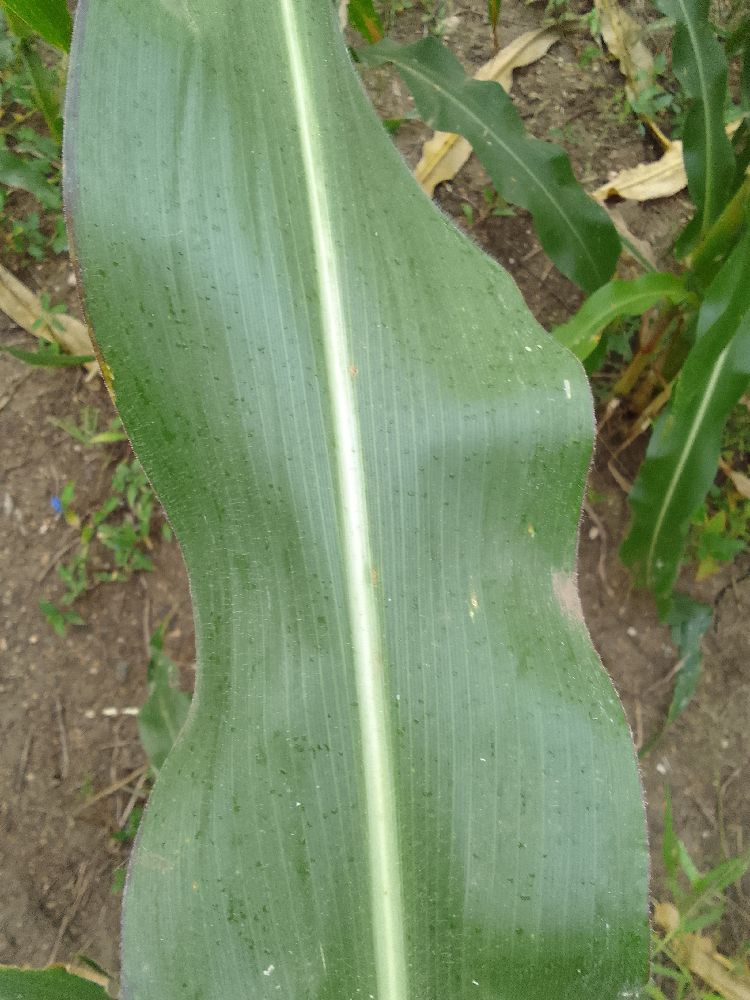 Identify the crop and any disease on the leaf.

maize, healthy
